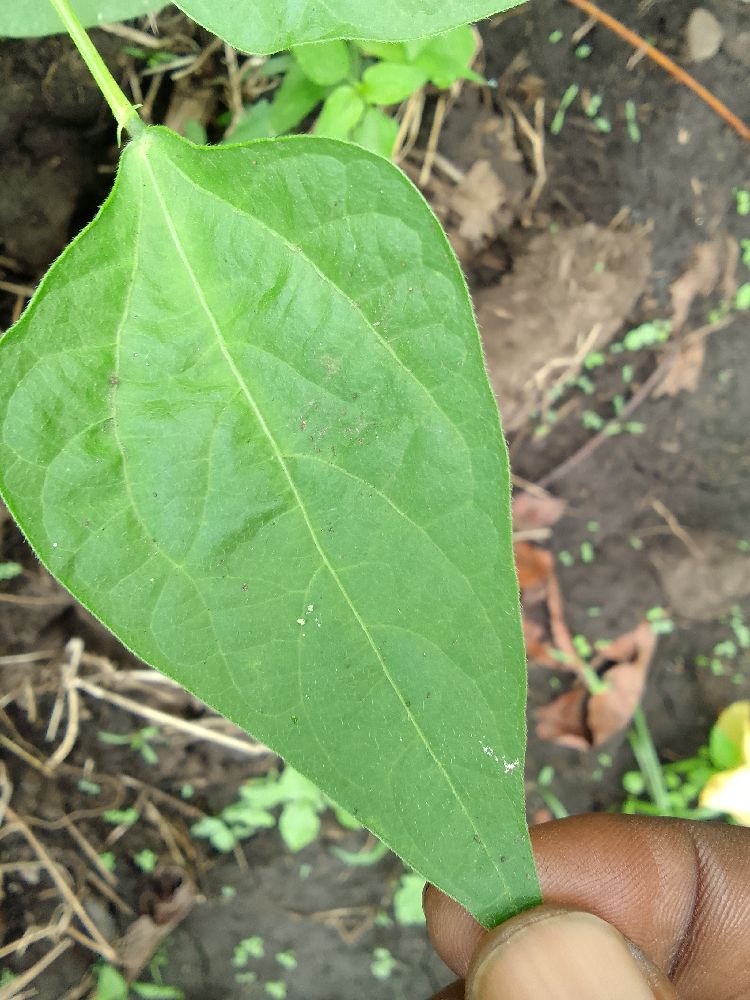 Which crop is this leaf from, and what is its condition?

common bean, healthy
